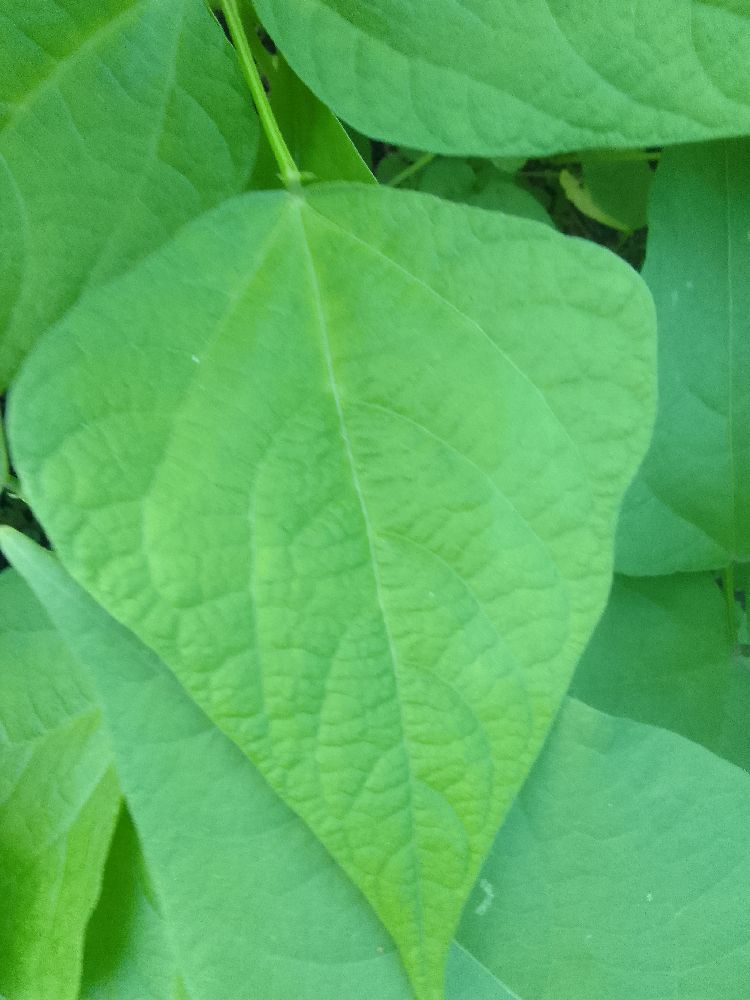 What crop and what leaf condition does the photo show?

common bean, healthy
